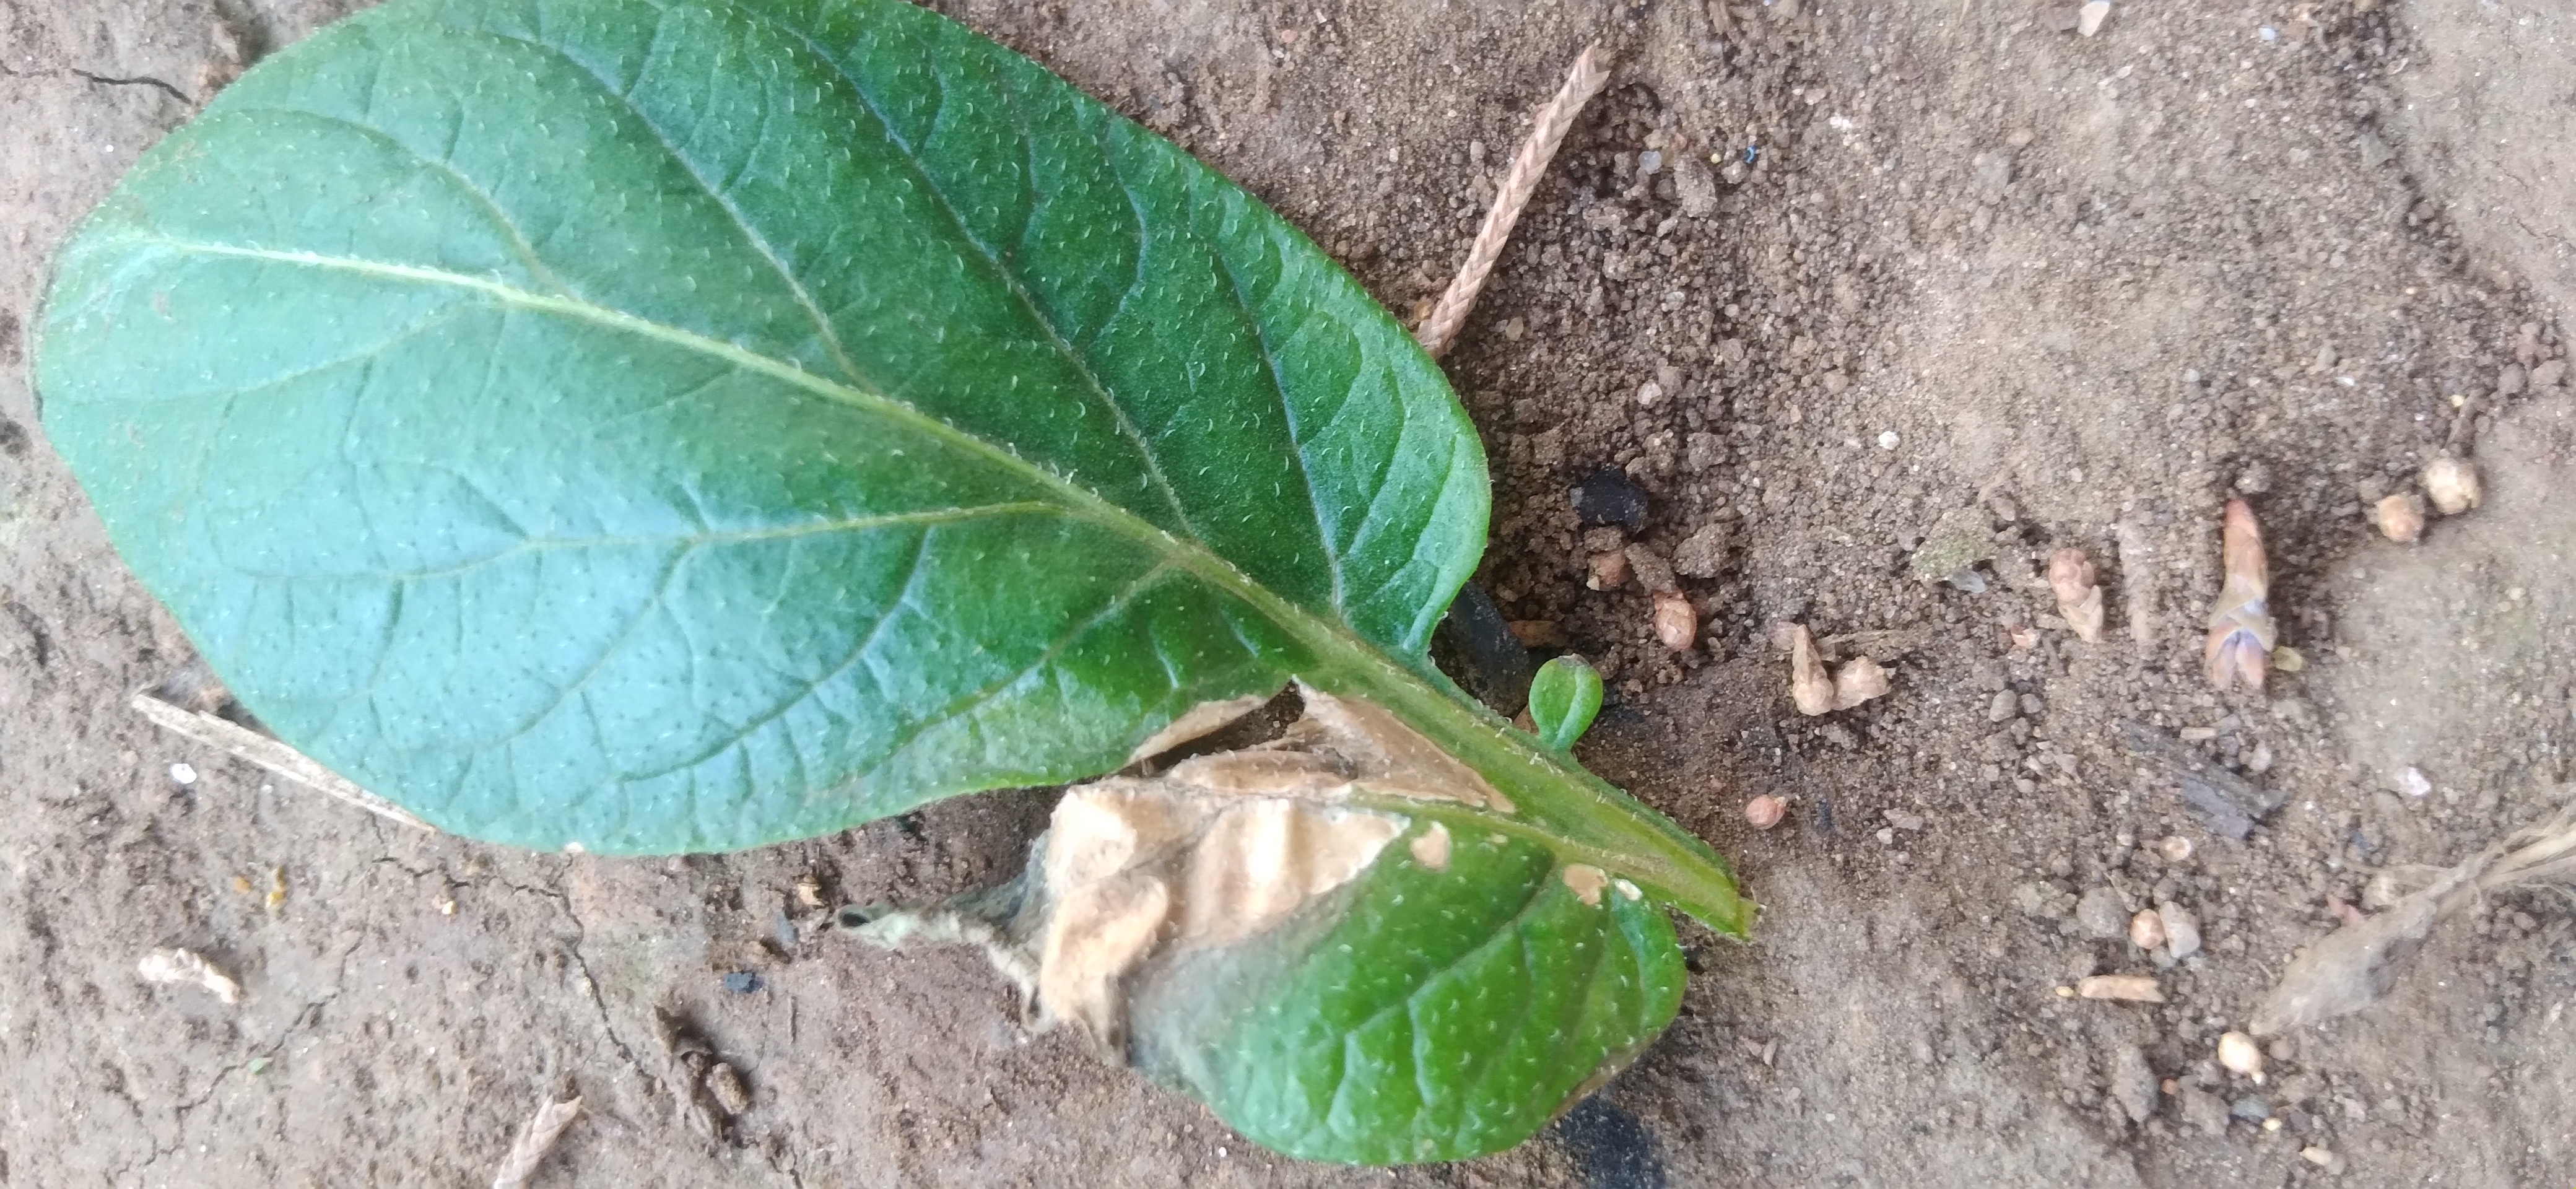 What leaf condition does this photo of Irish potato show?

early blight
